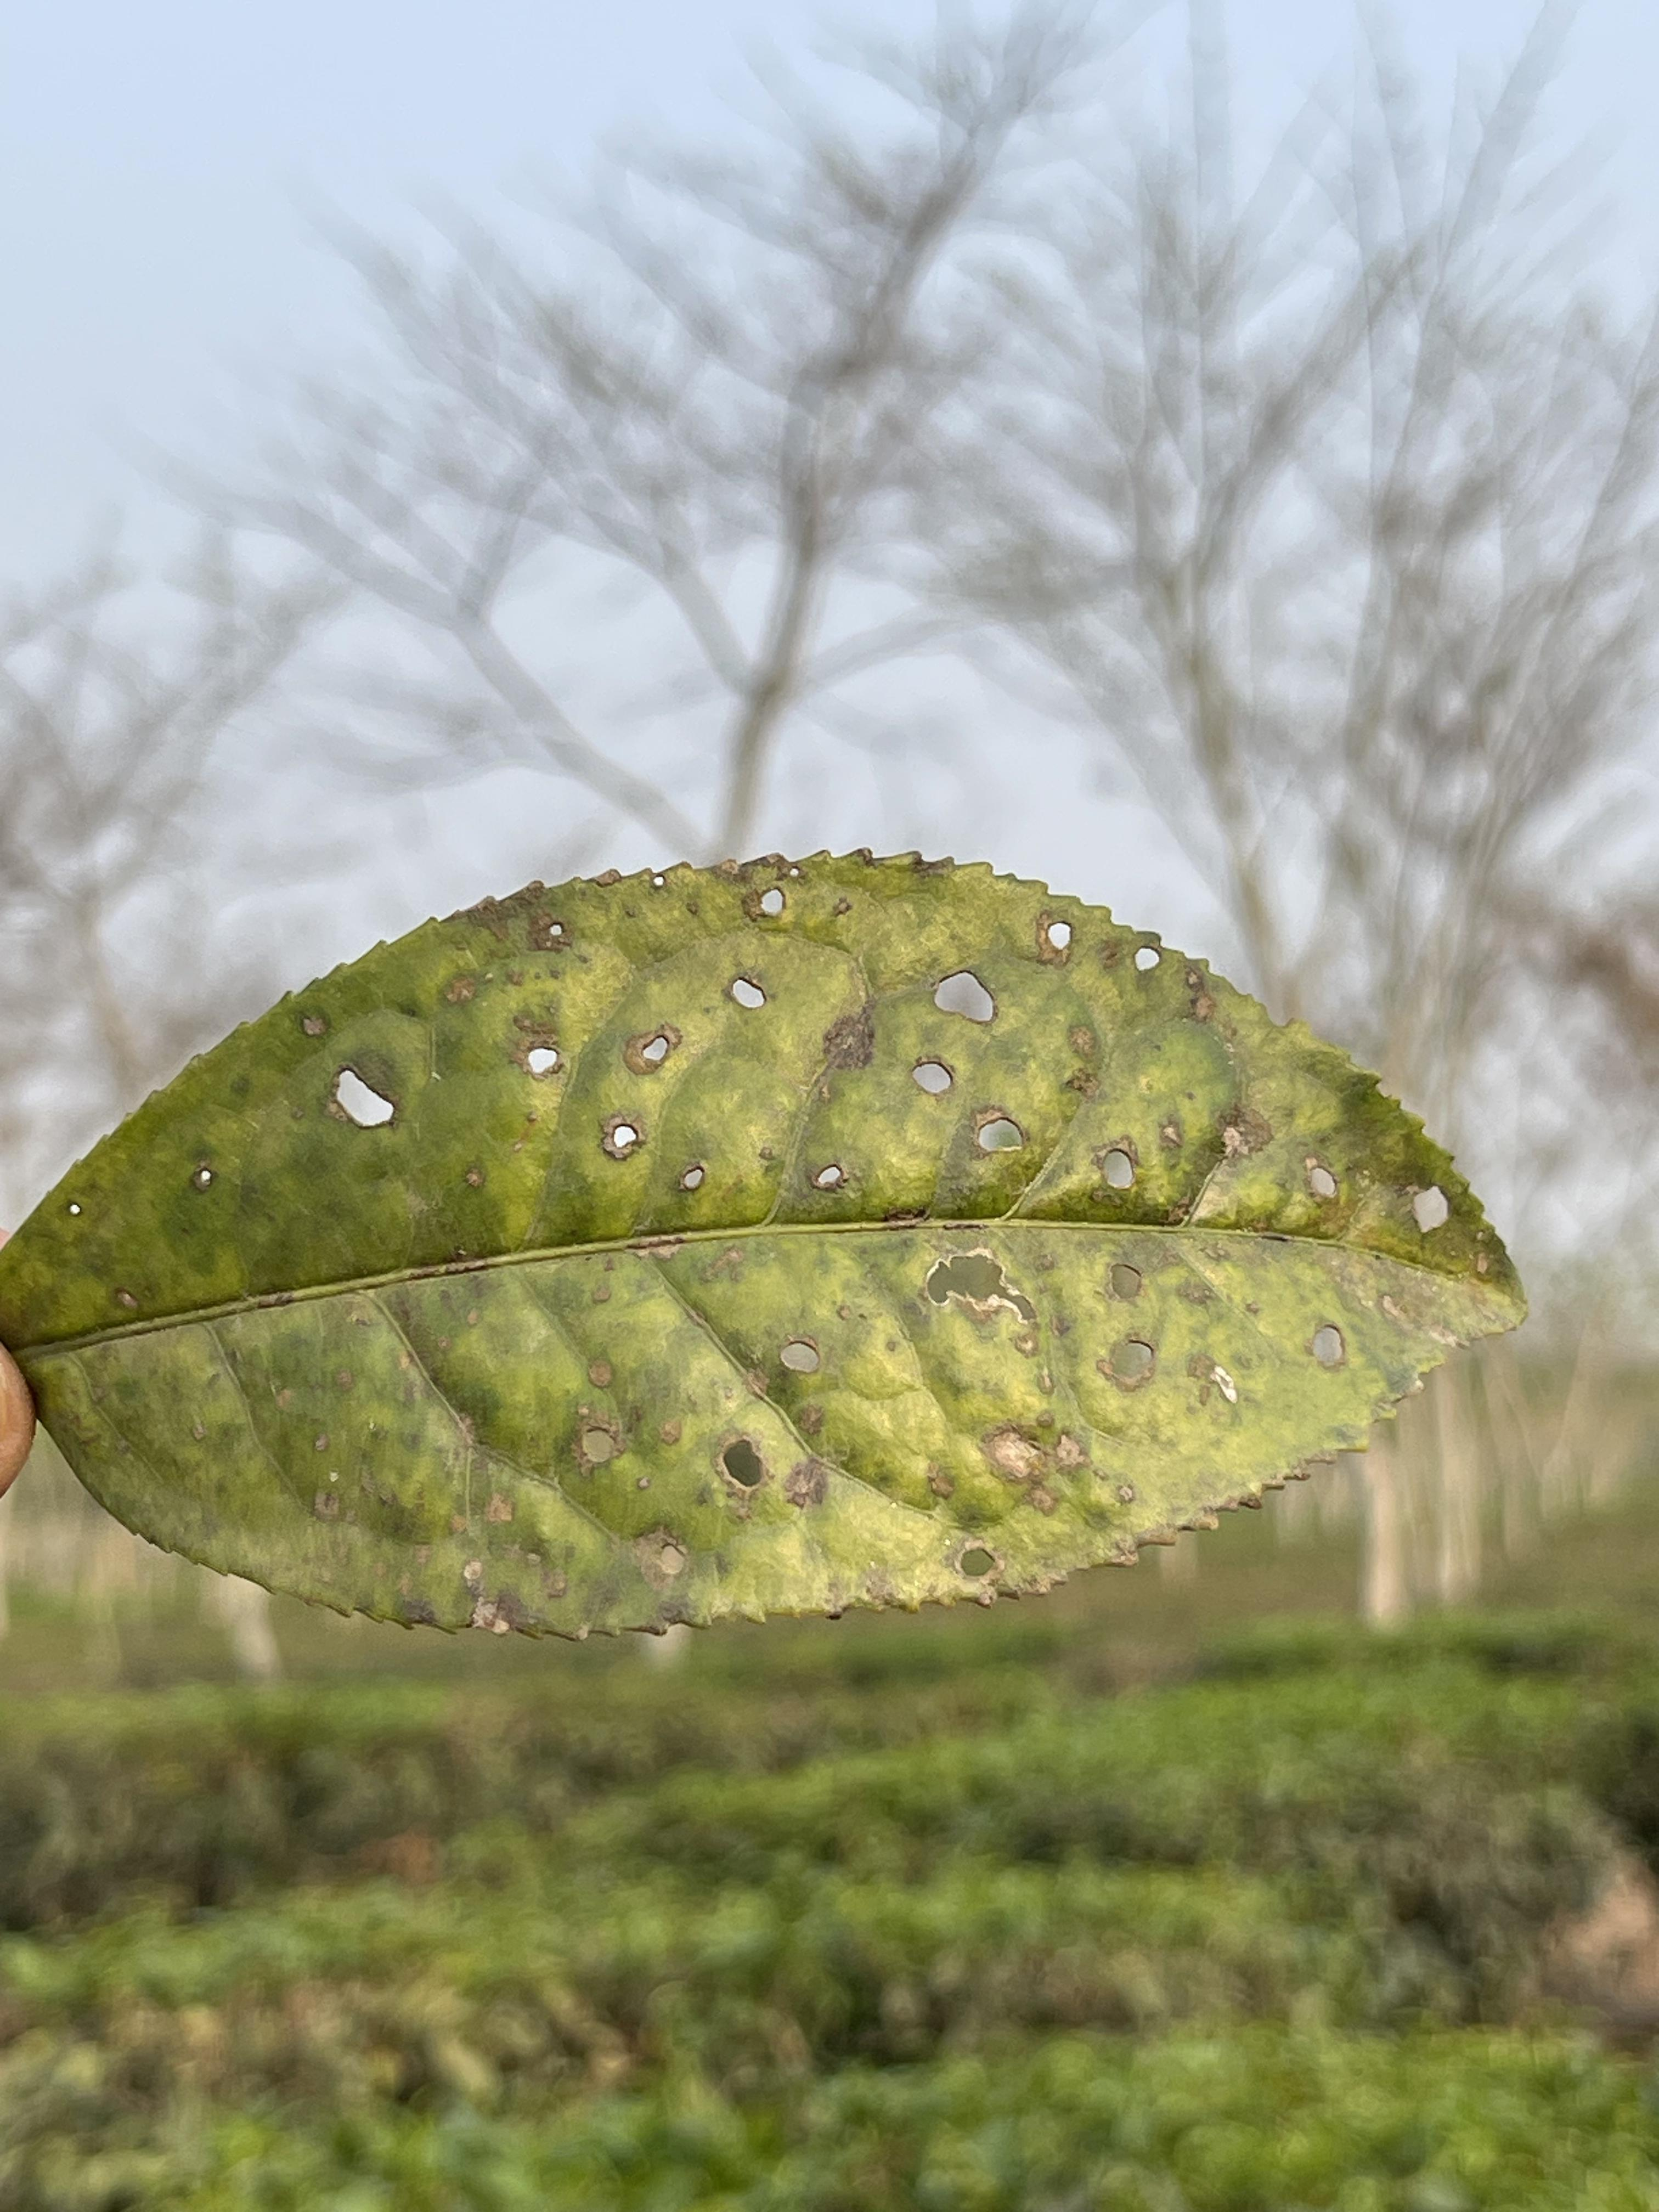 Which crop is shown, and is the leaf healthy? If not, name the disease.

tea, red rust
